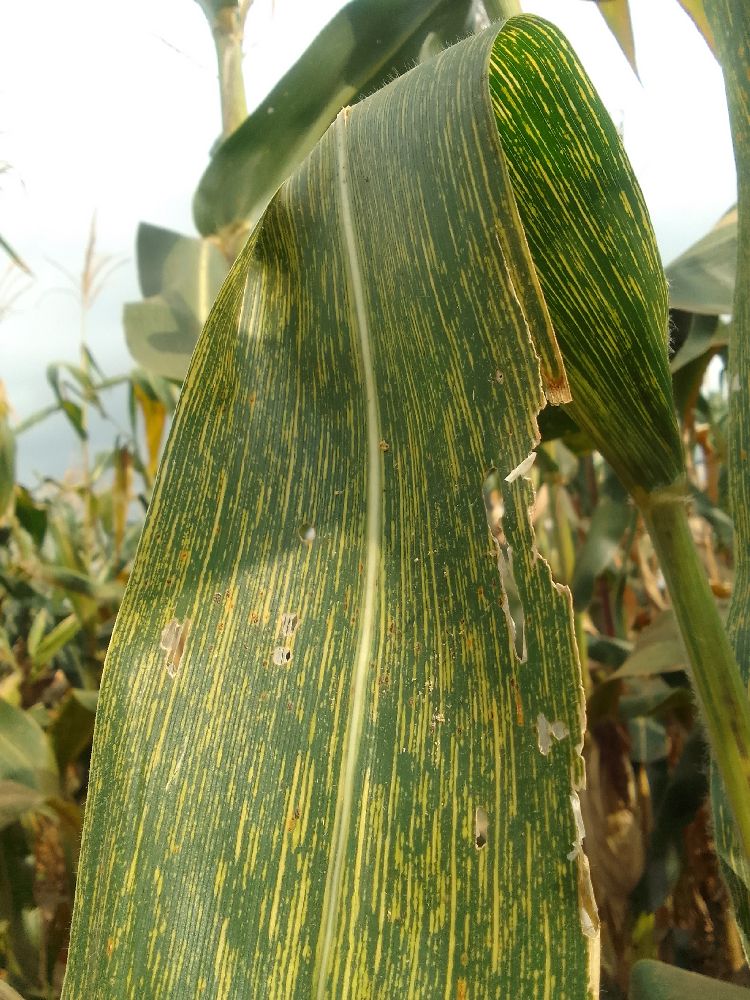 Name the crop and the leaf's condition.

maize, maize streak virus
